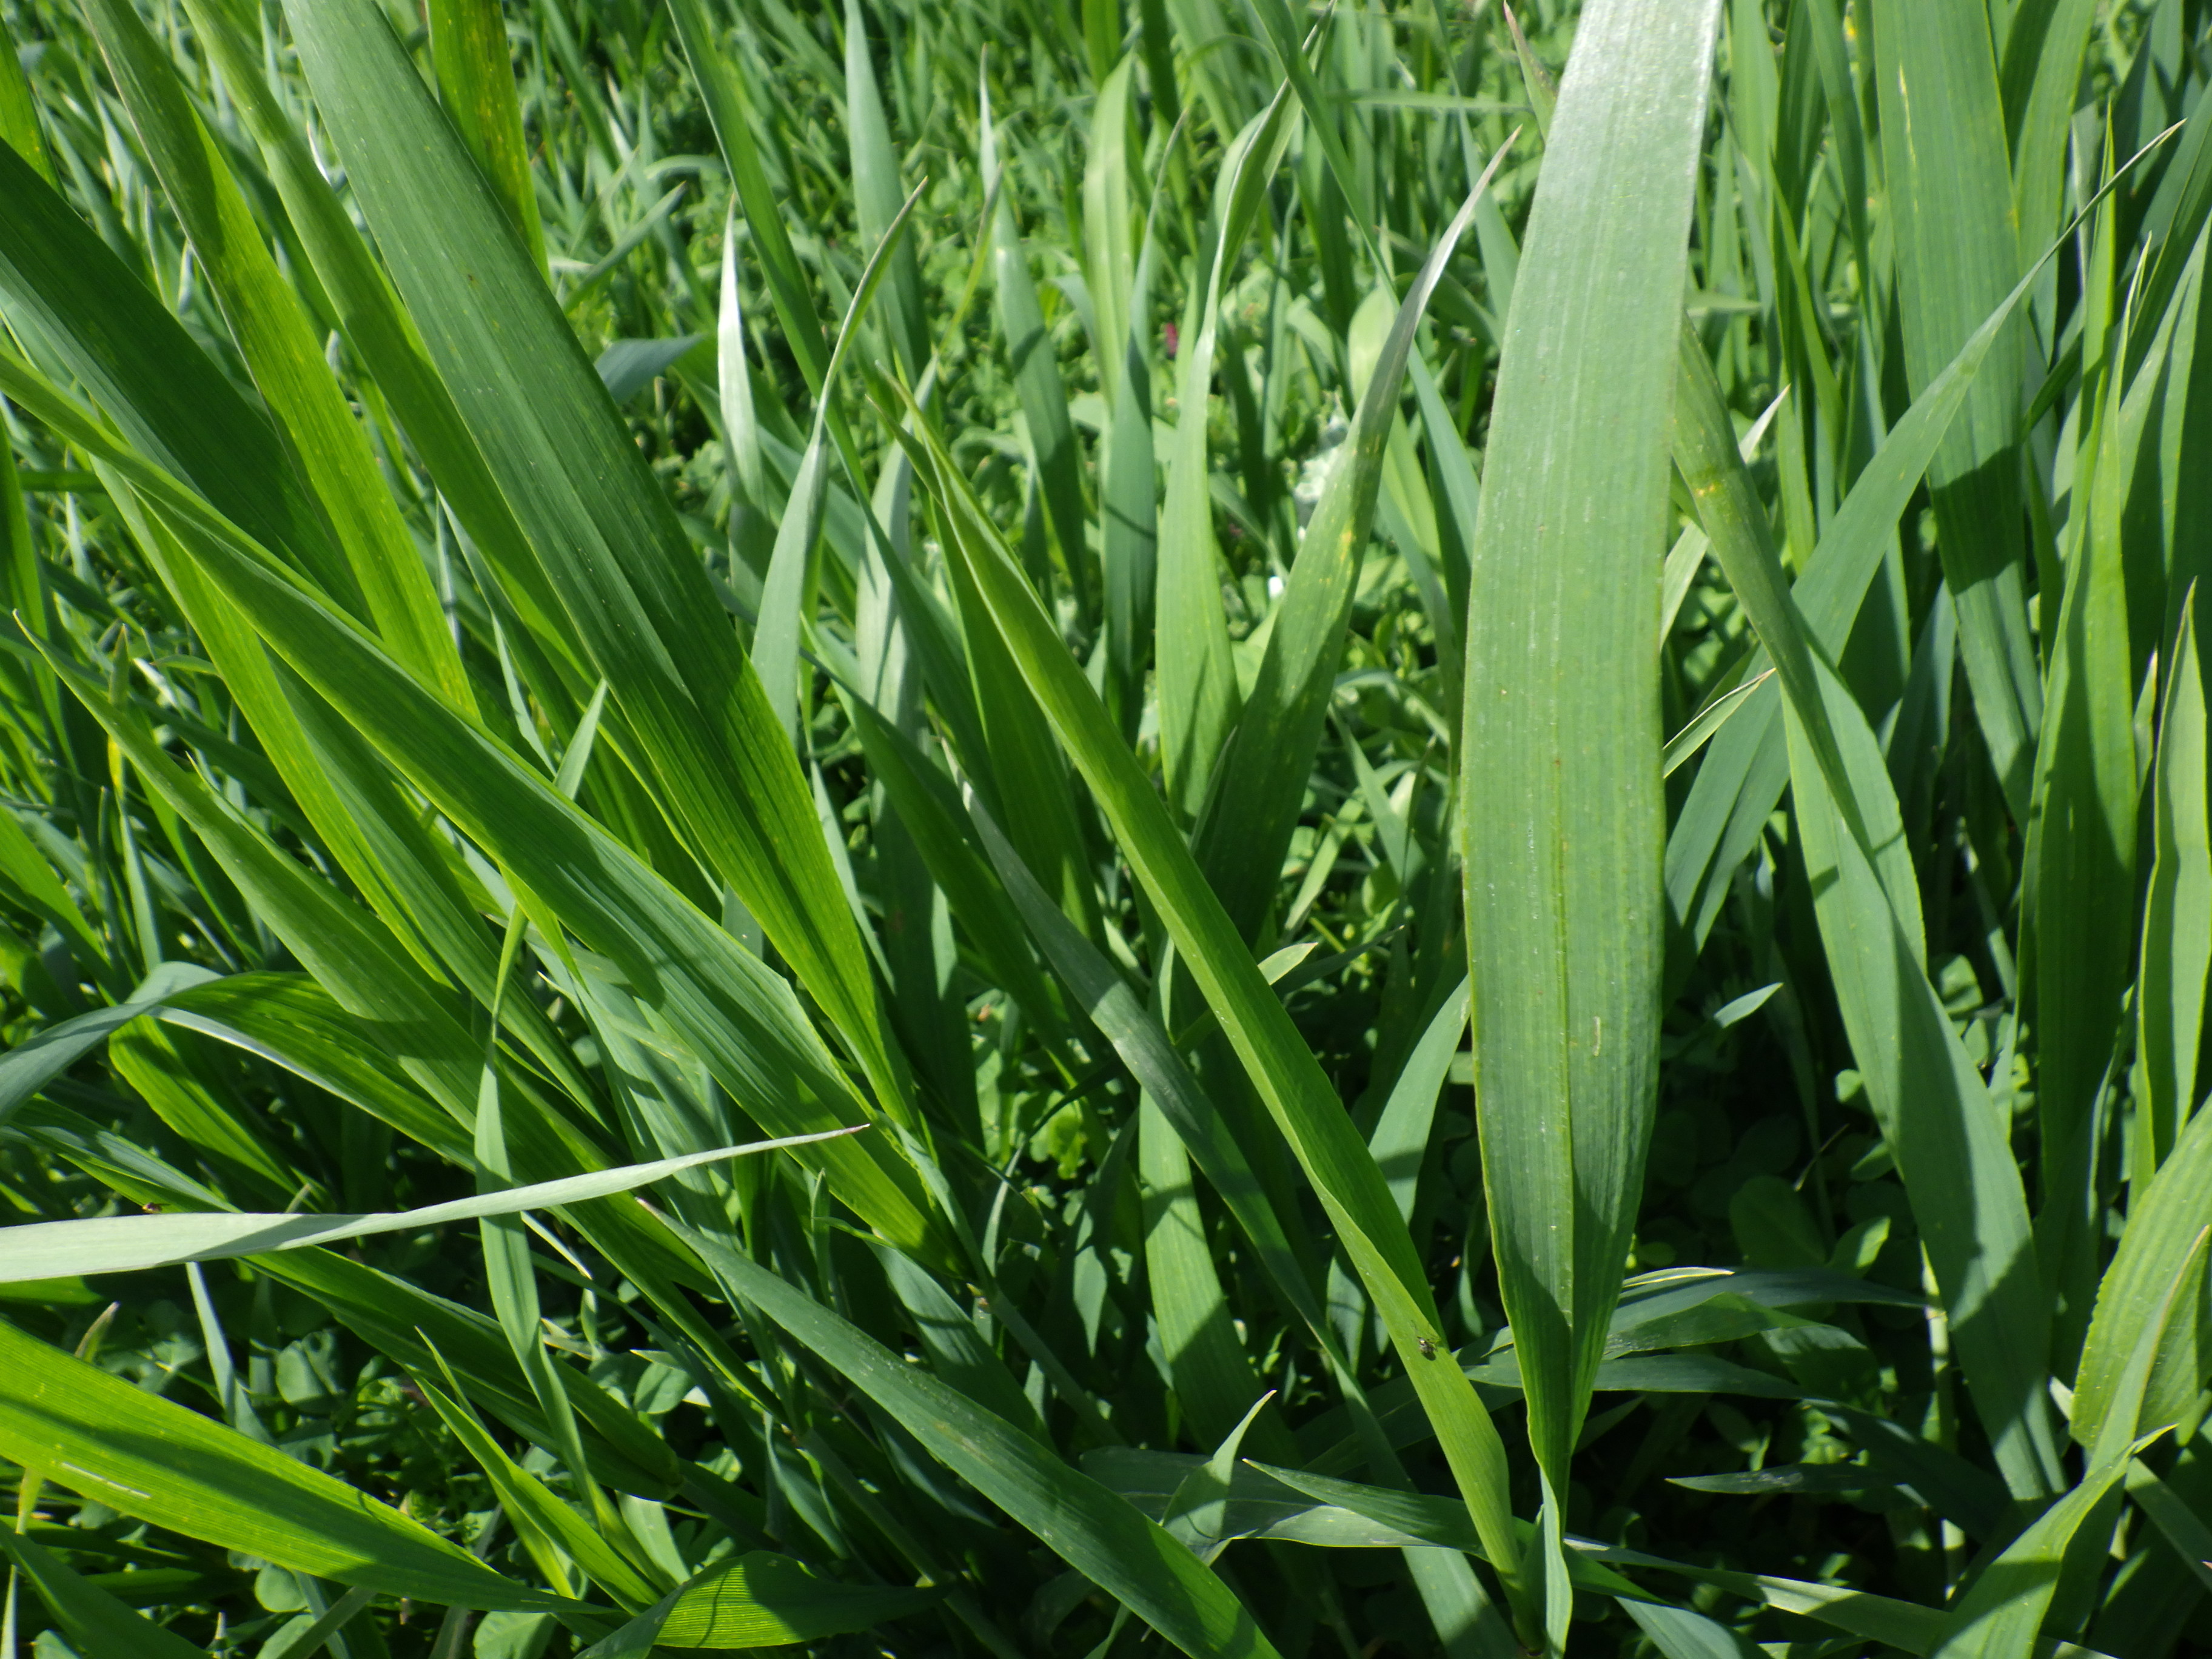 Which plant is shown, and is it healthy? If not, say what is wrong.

wheat, healthy
